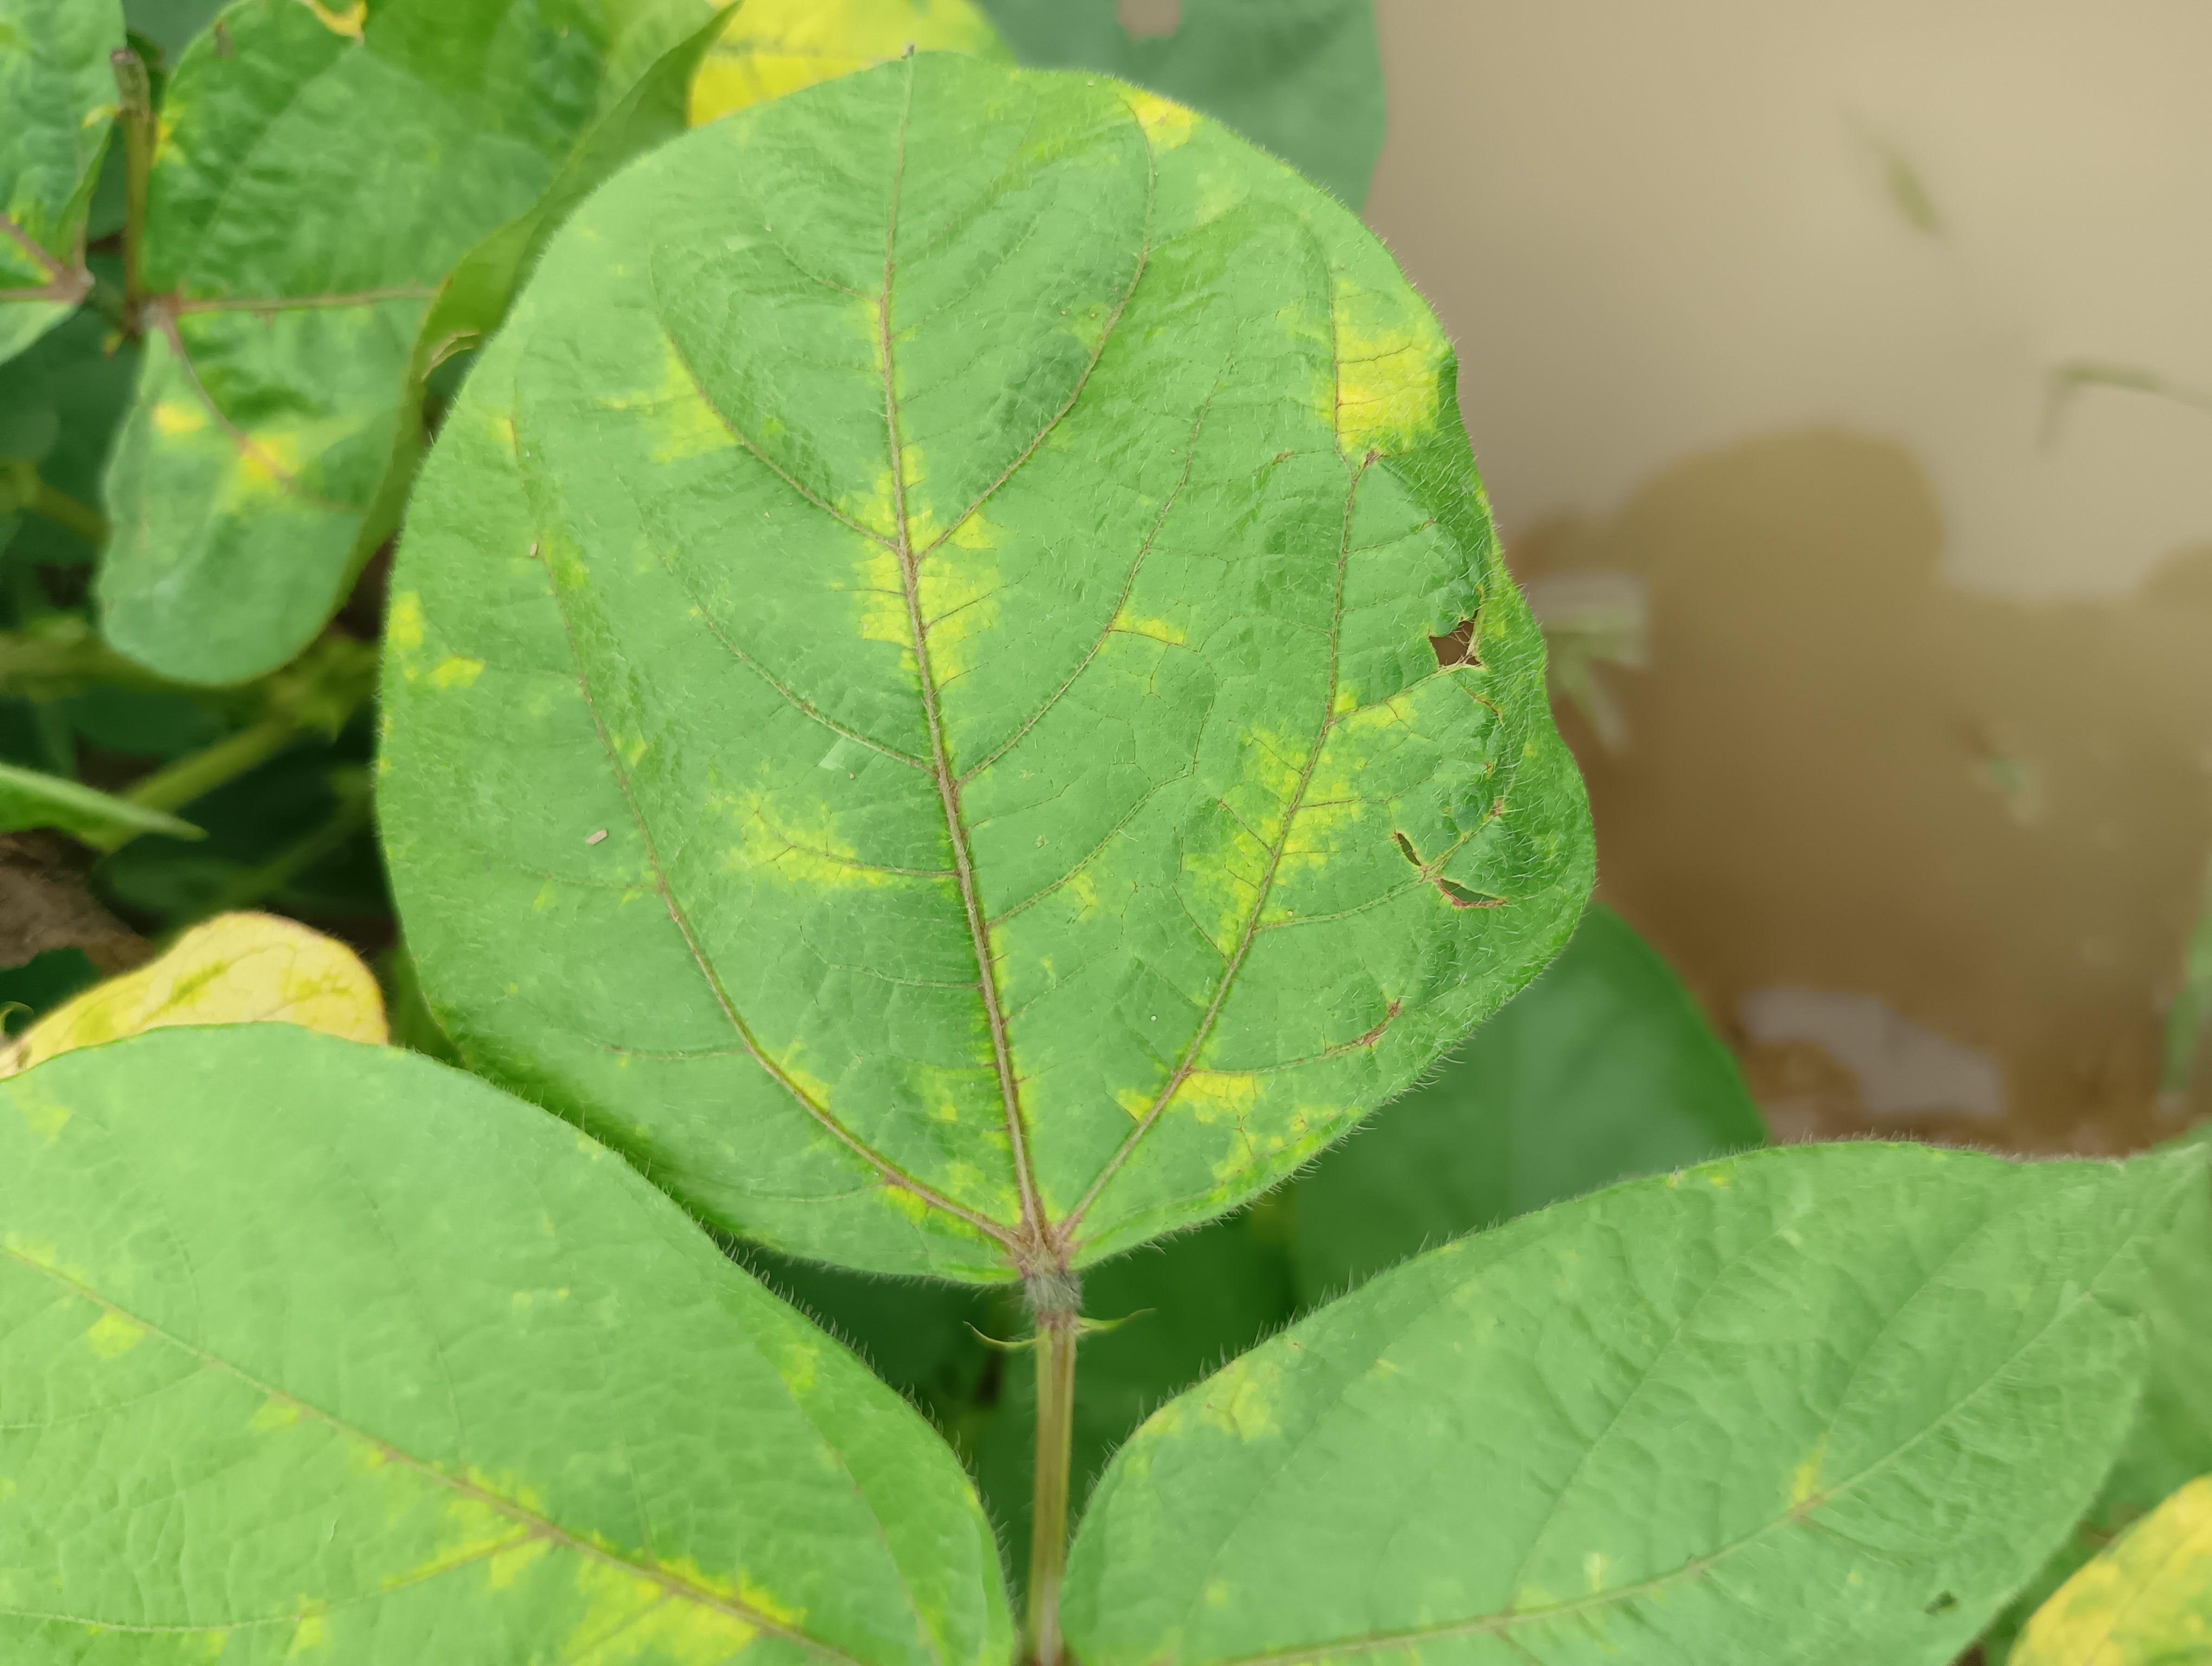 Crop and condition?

mungbean, yellow mosaic
